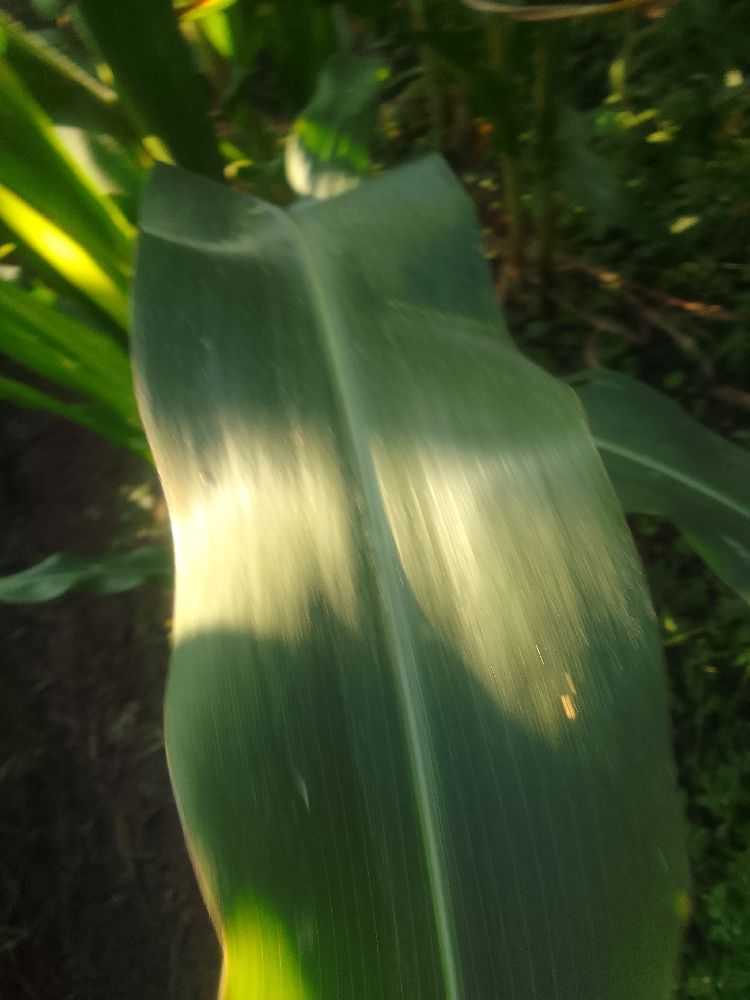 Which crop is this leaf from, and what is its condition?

maize, healthy
